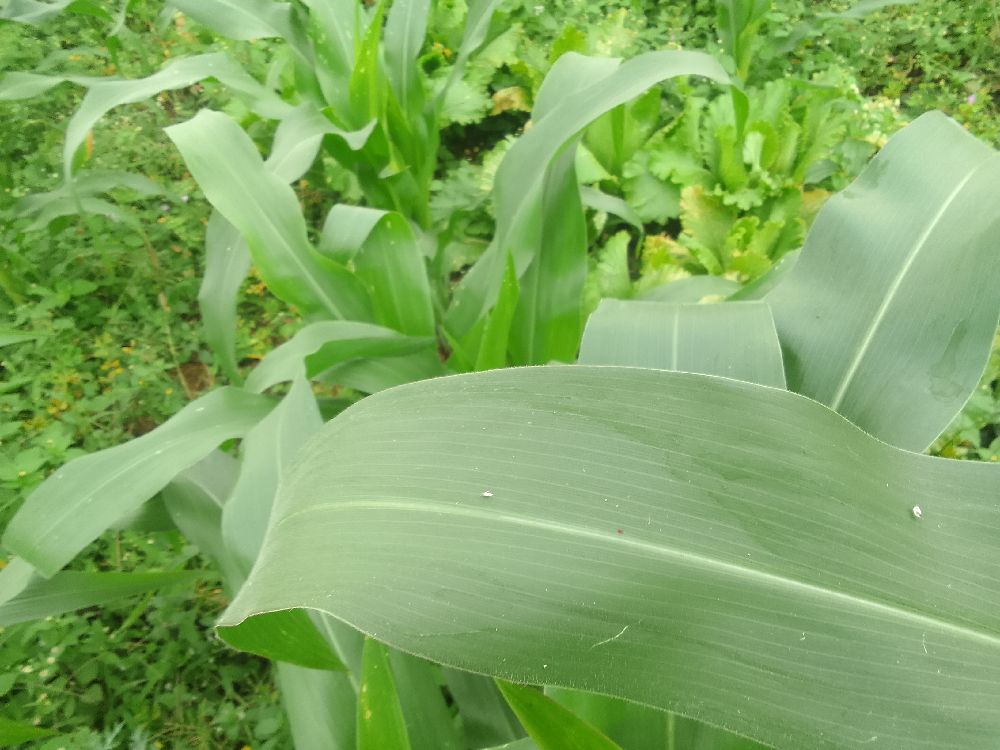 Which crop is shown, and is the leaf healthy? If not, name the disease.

maize, healthy
